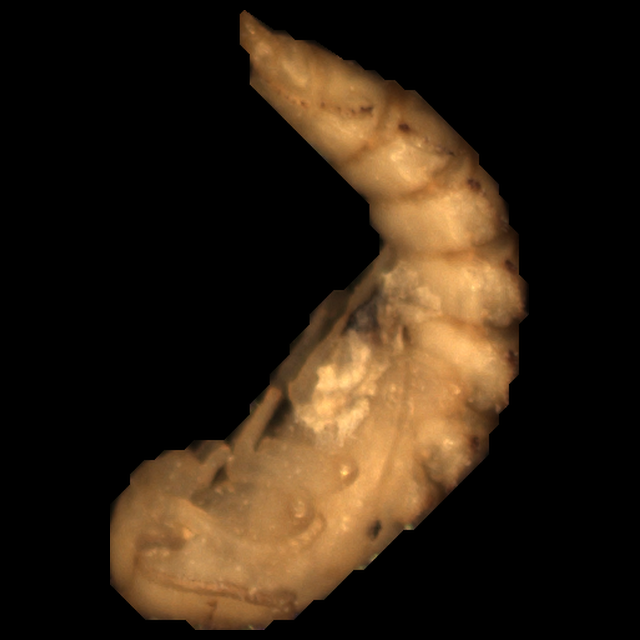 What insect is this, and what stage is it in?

mealworm pupa
